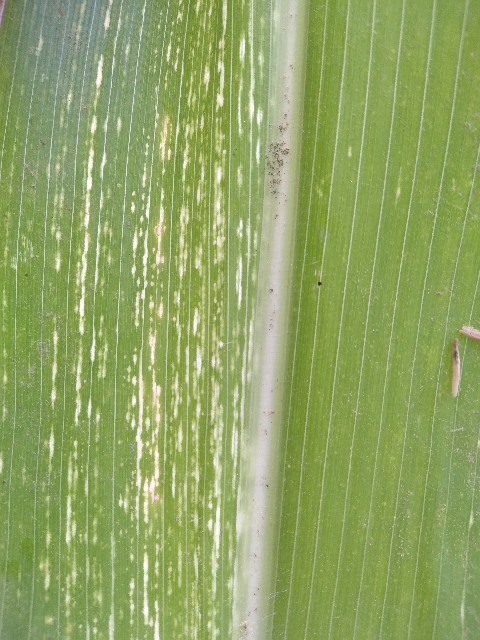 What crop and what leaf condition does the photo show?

maize, maize streak virus
